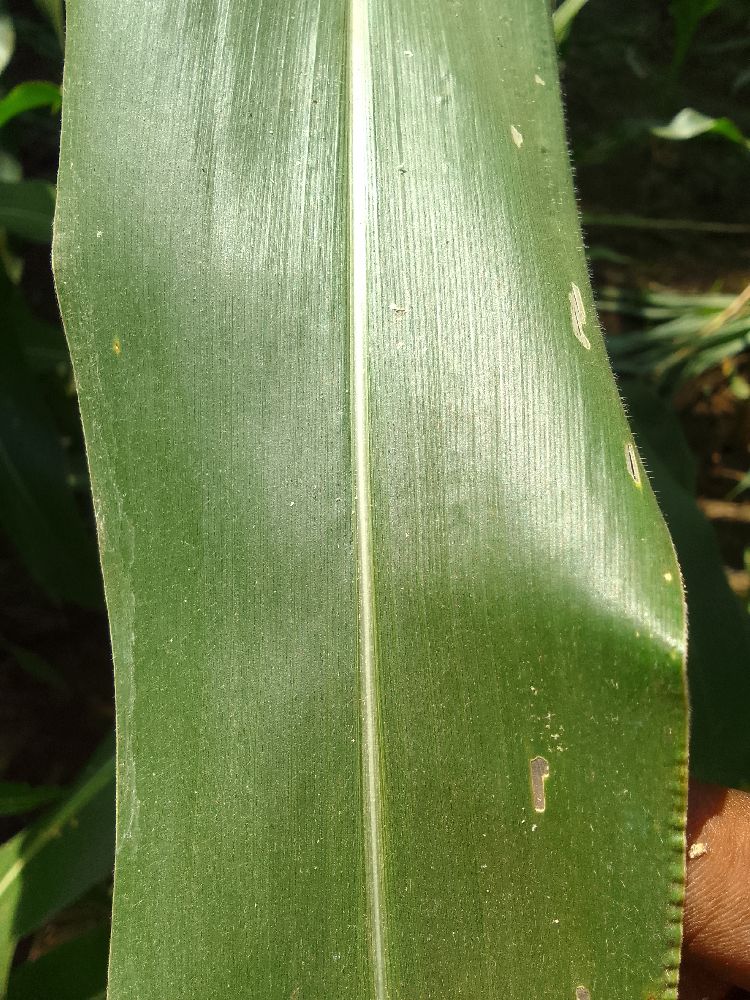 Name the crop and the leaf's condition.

maize, healthy
